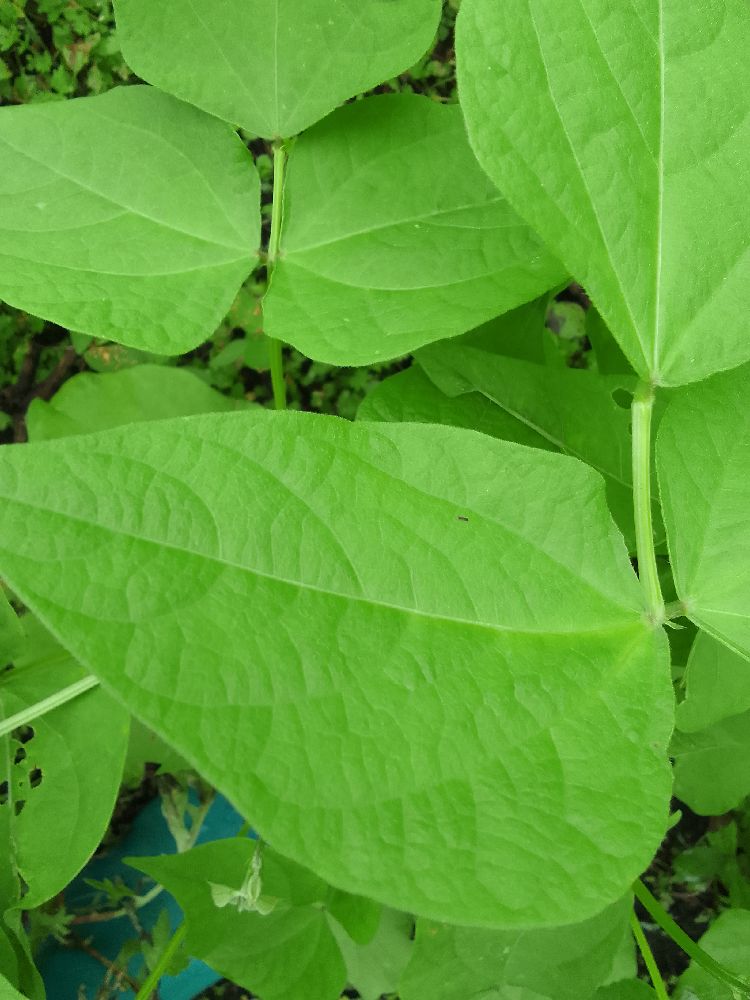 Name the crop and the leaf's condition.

common bean, healthy
